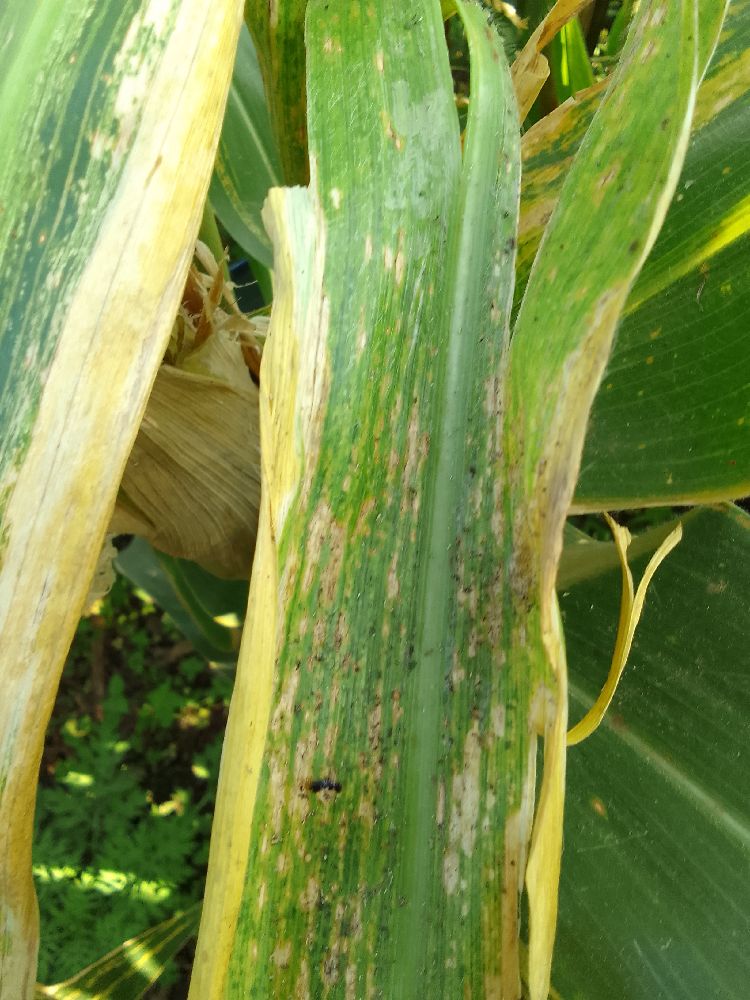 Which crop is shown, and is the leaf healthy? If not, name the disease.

maize, maize lethal necrosis
